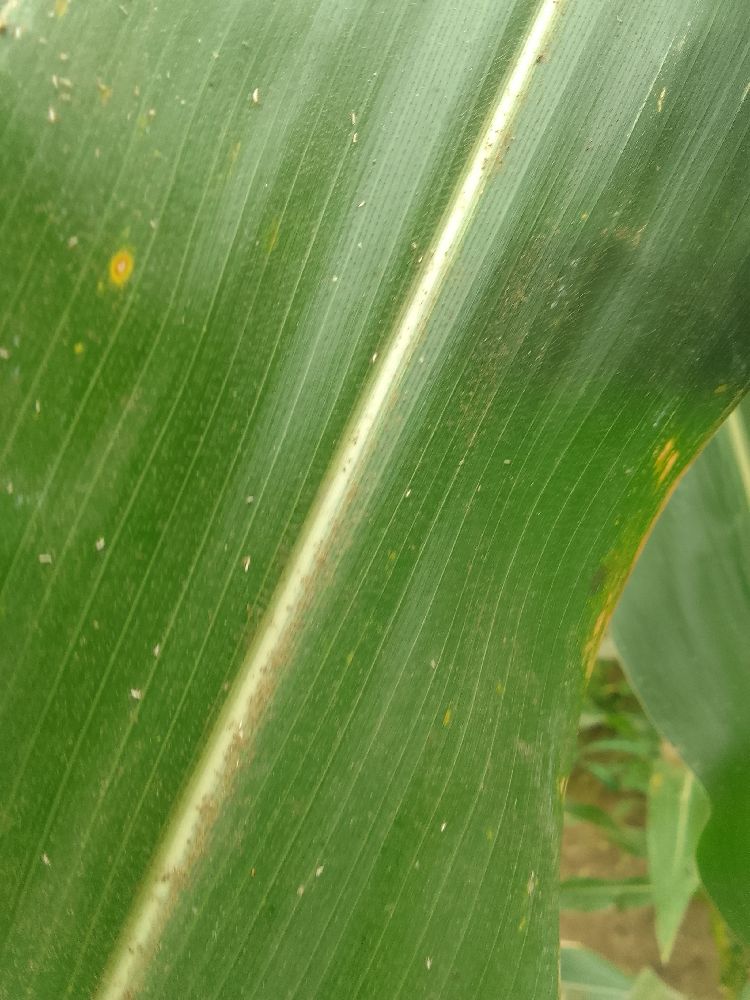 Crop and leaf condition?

maize, healthy
